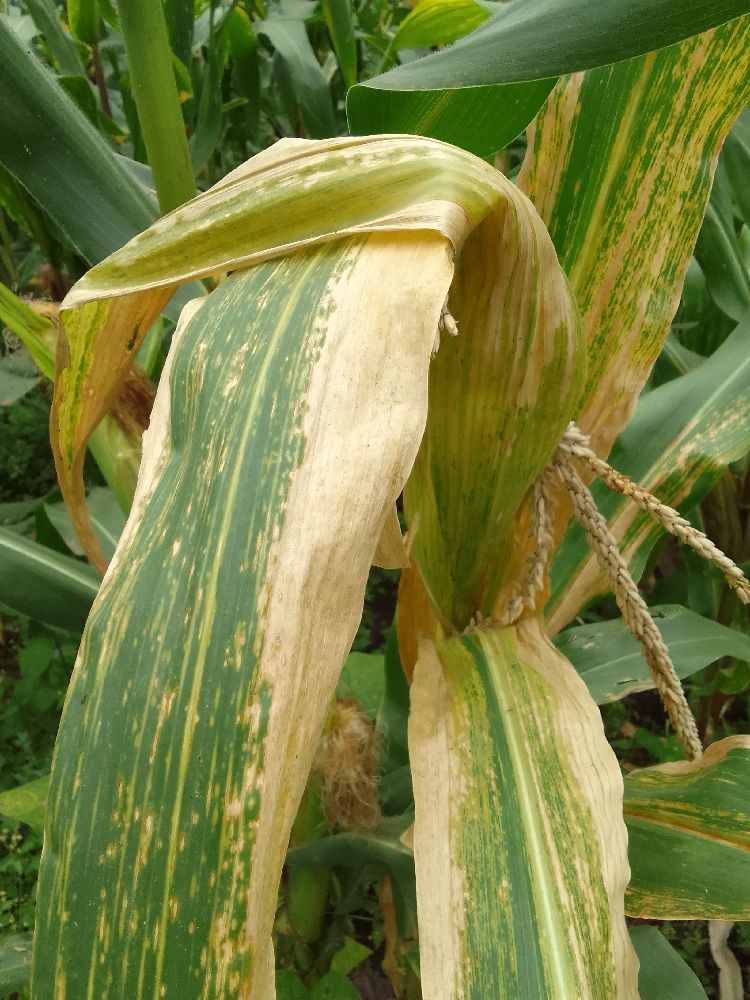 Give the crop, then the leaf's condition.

maize, maize lethal necrosis
